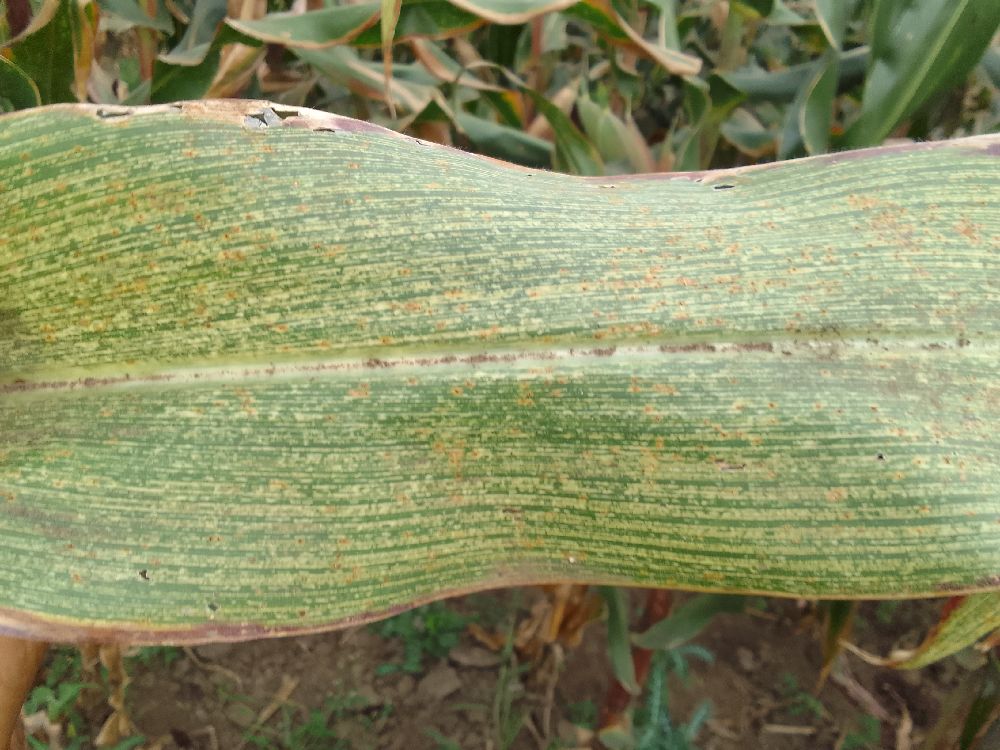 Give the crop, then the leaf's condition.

maize, maize streak virus
